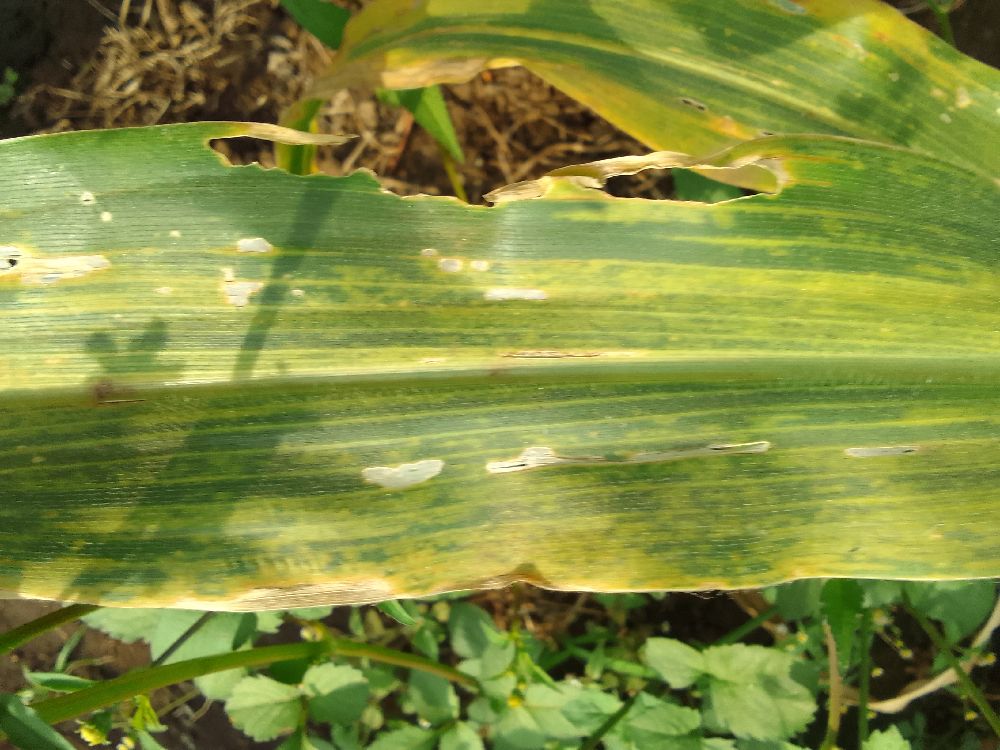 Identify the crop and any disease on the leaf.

maize, maize lethal necrosis
